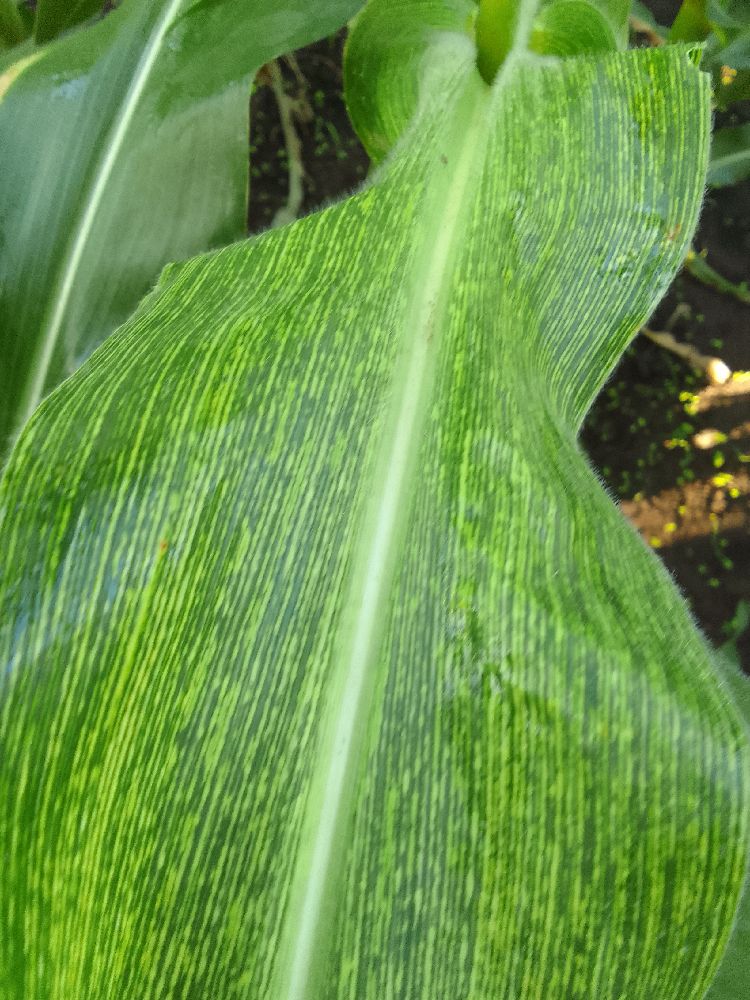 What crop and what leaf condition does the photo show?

maize, maize streak virus
